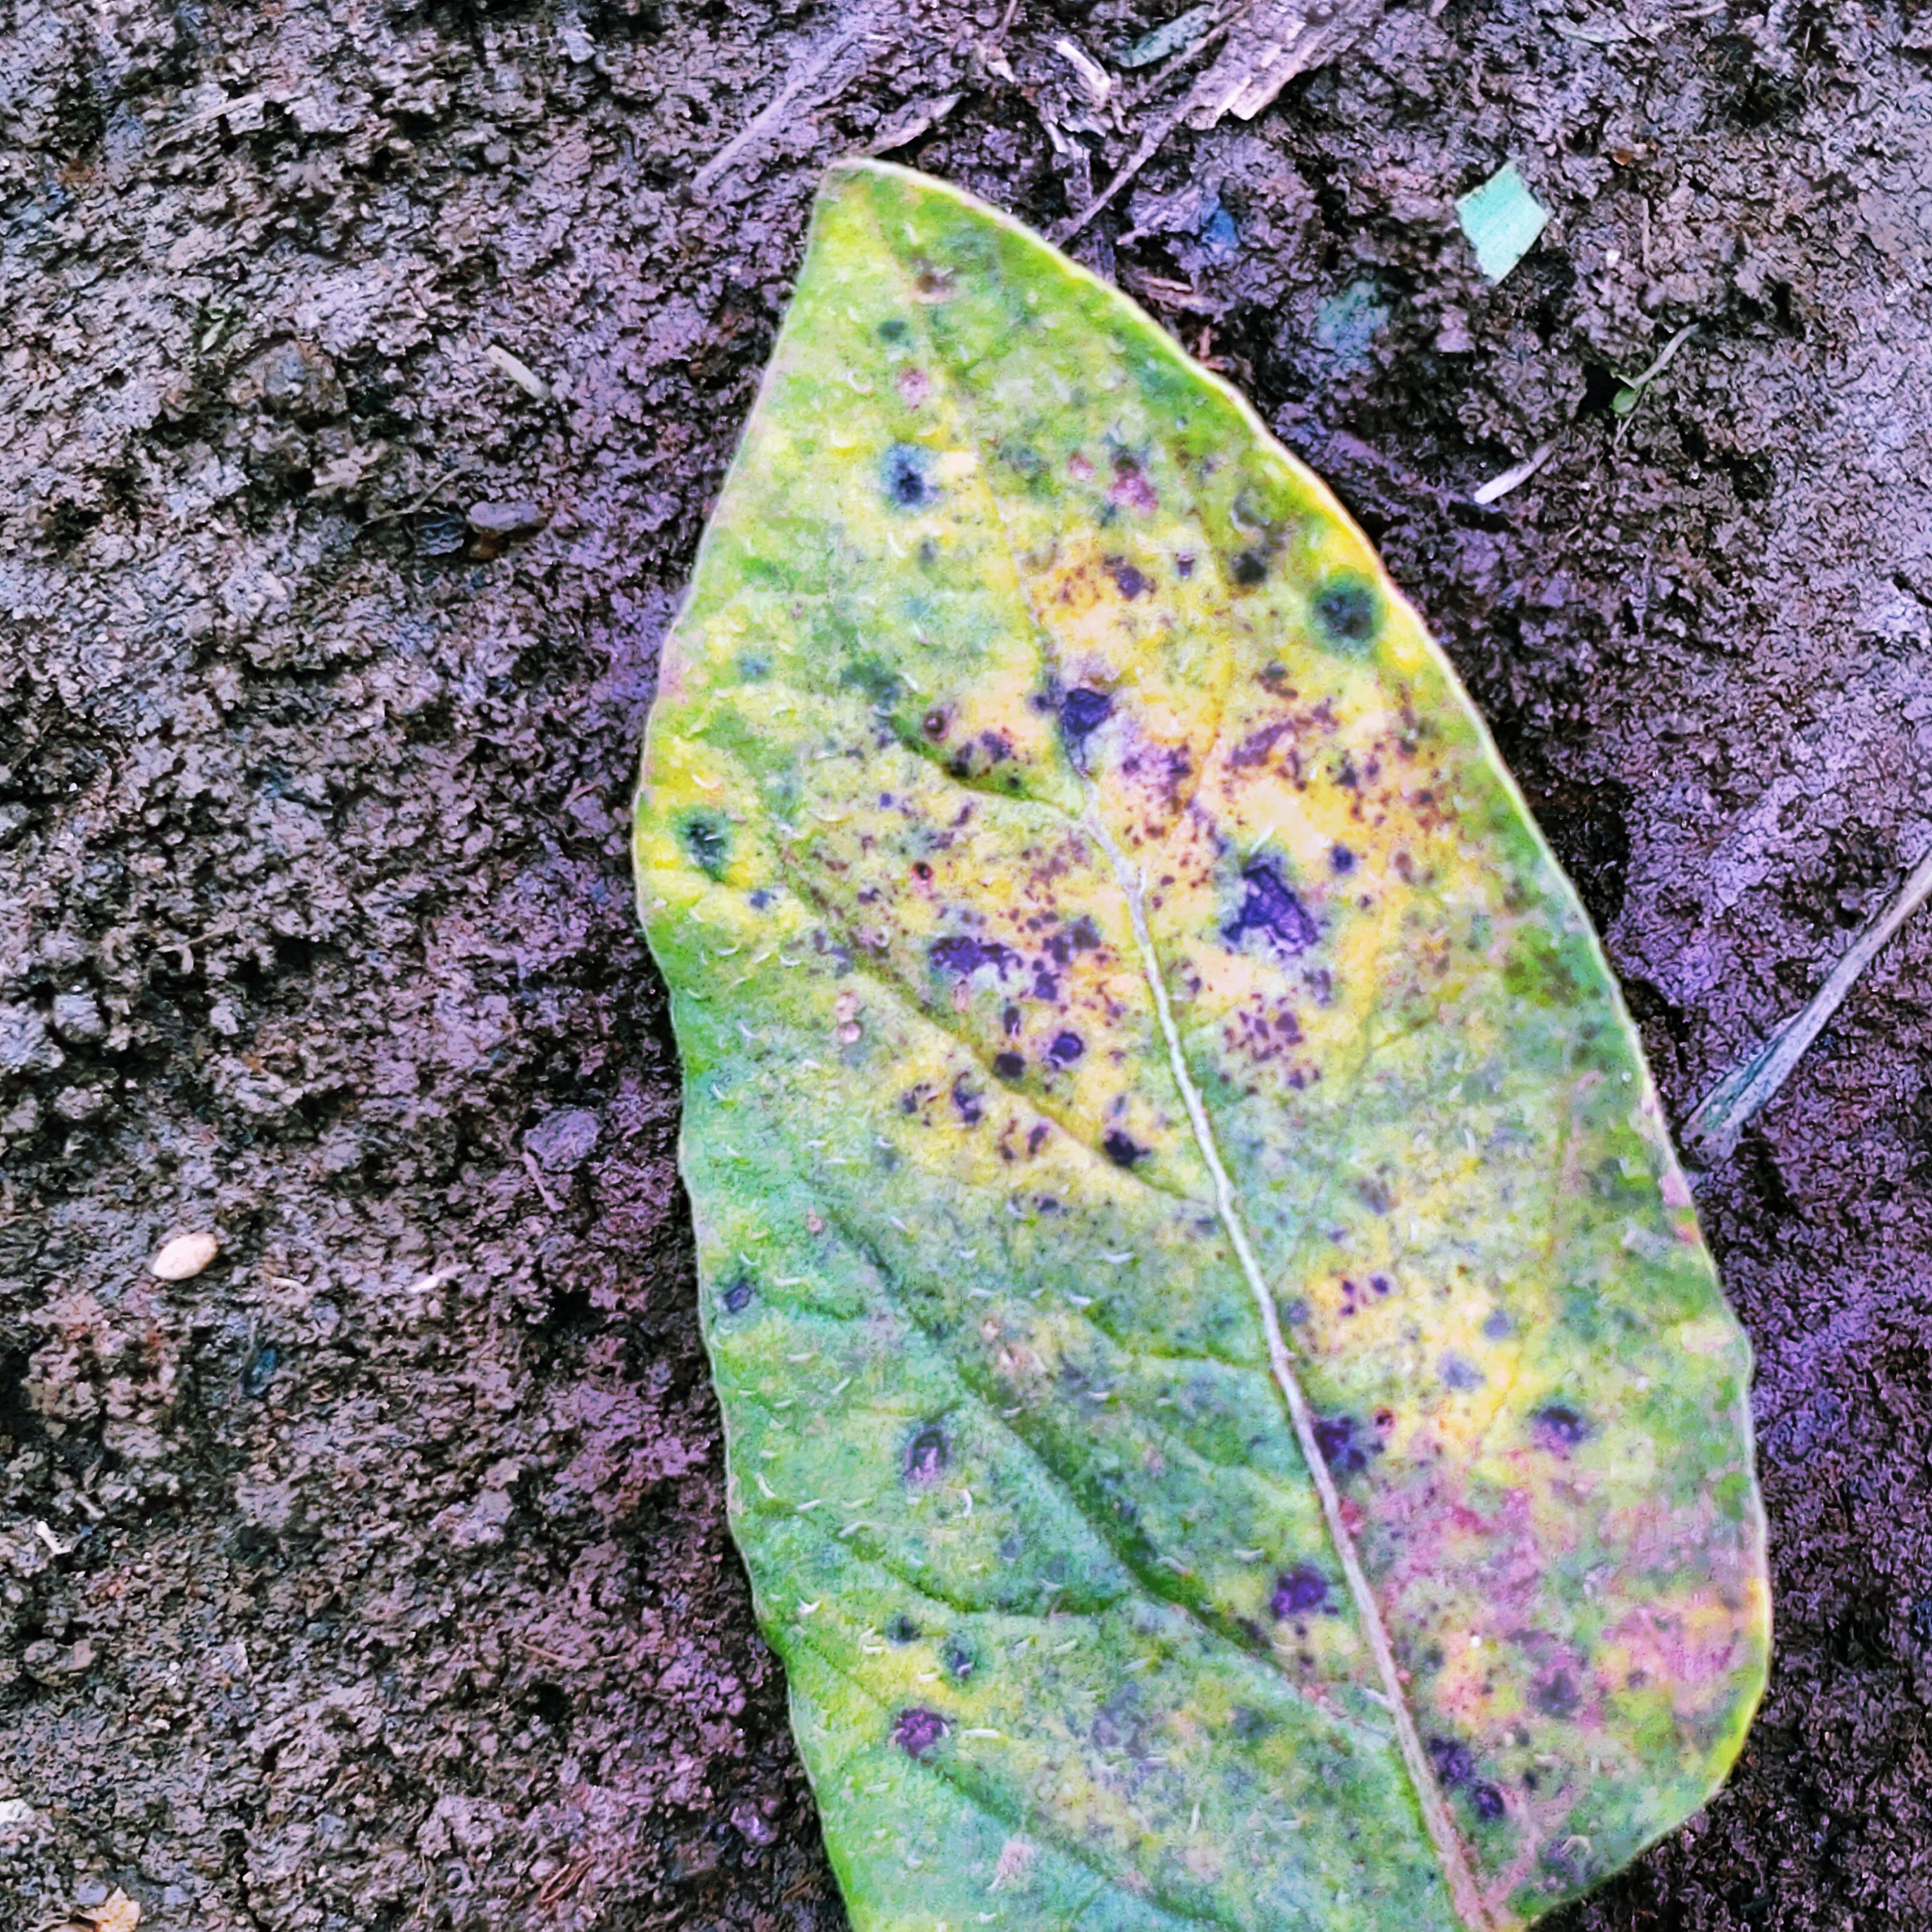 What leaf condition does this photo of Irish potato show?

late blight
